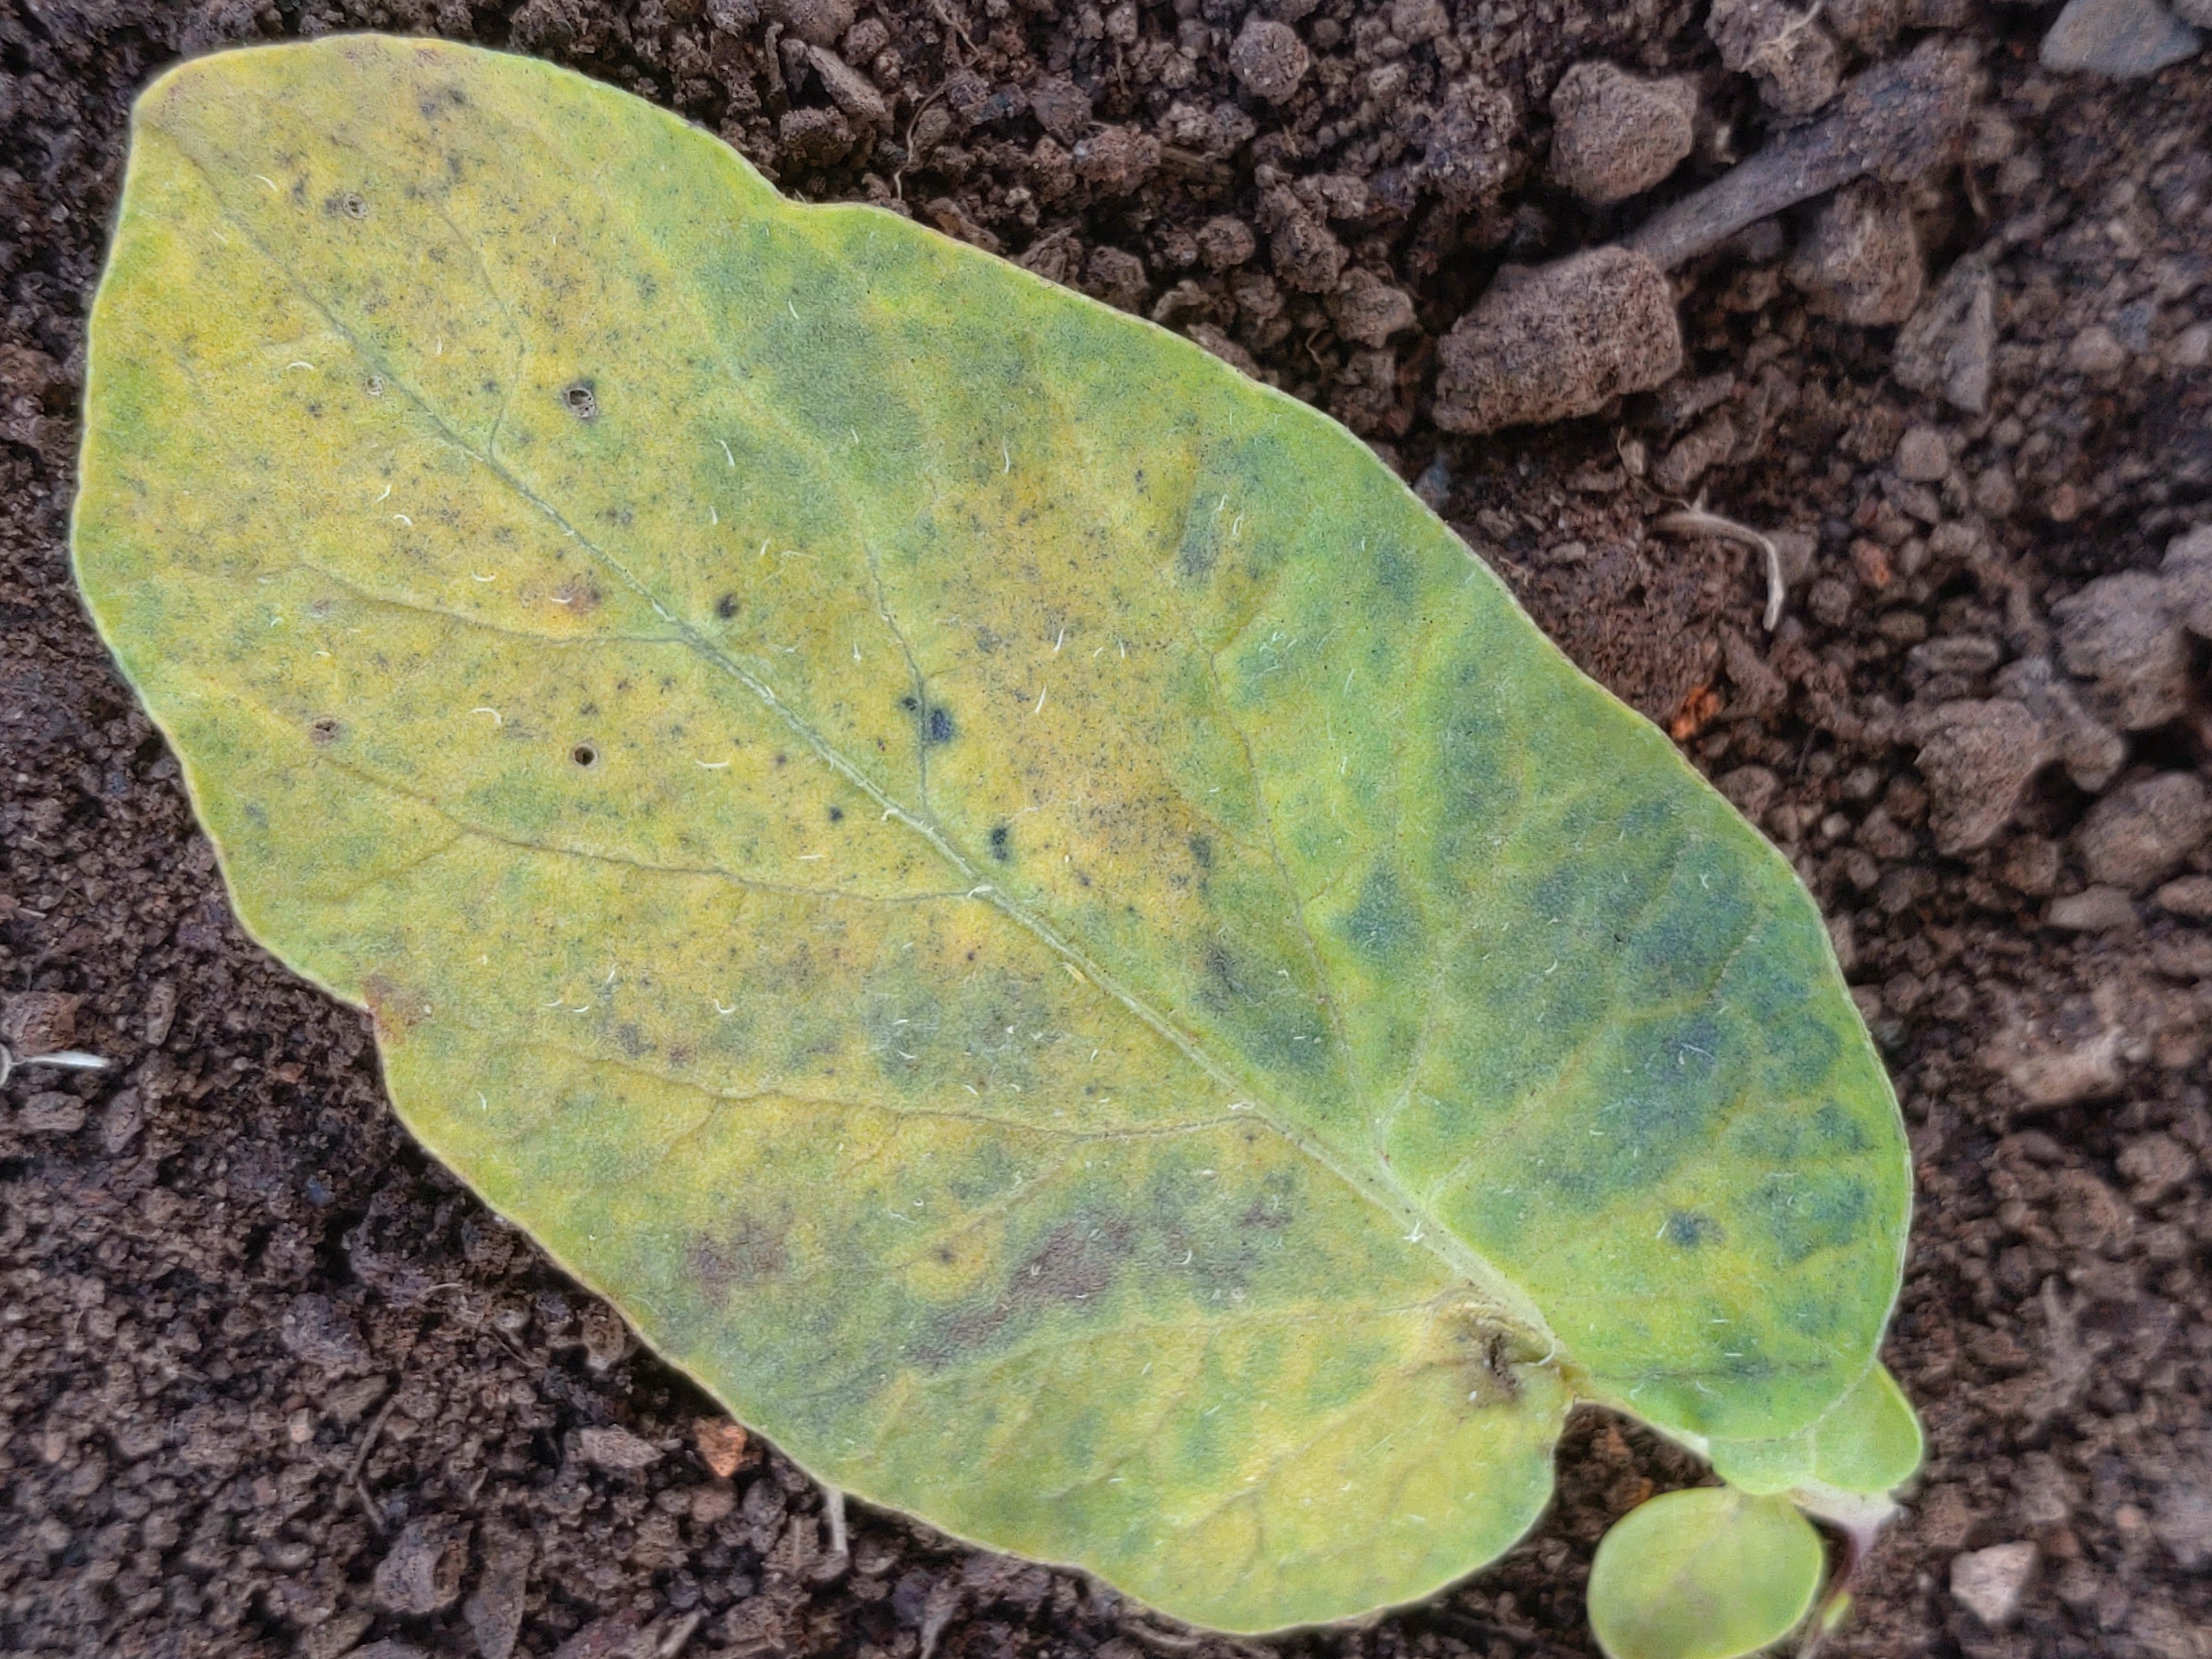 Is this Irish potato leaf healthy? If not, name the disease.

late blight
